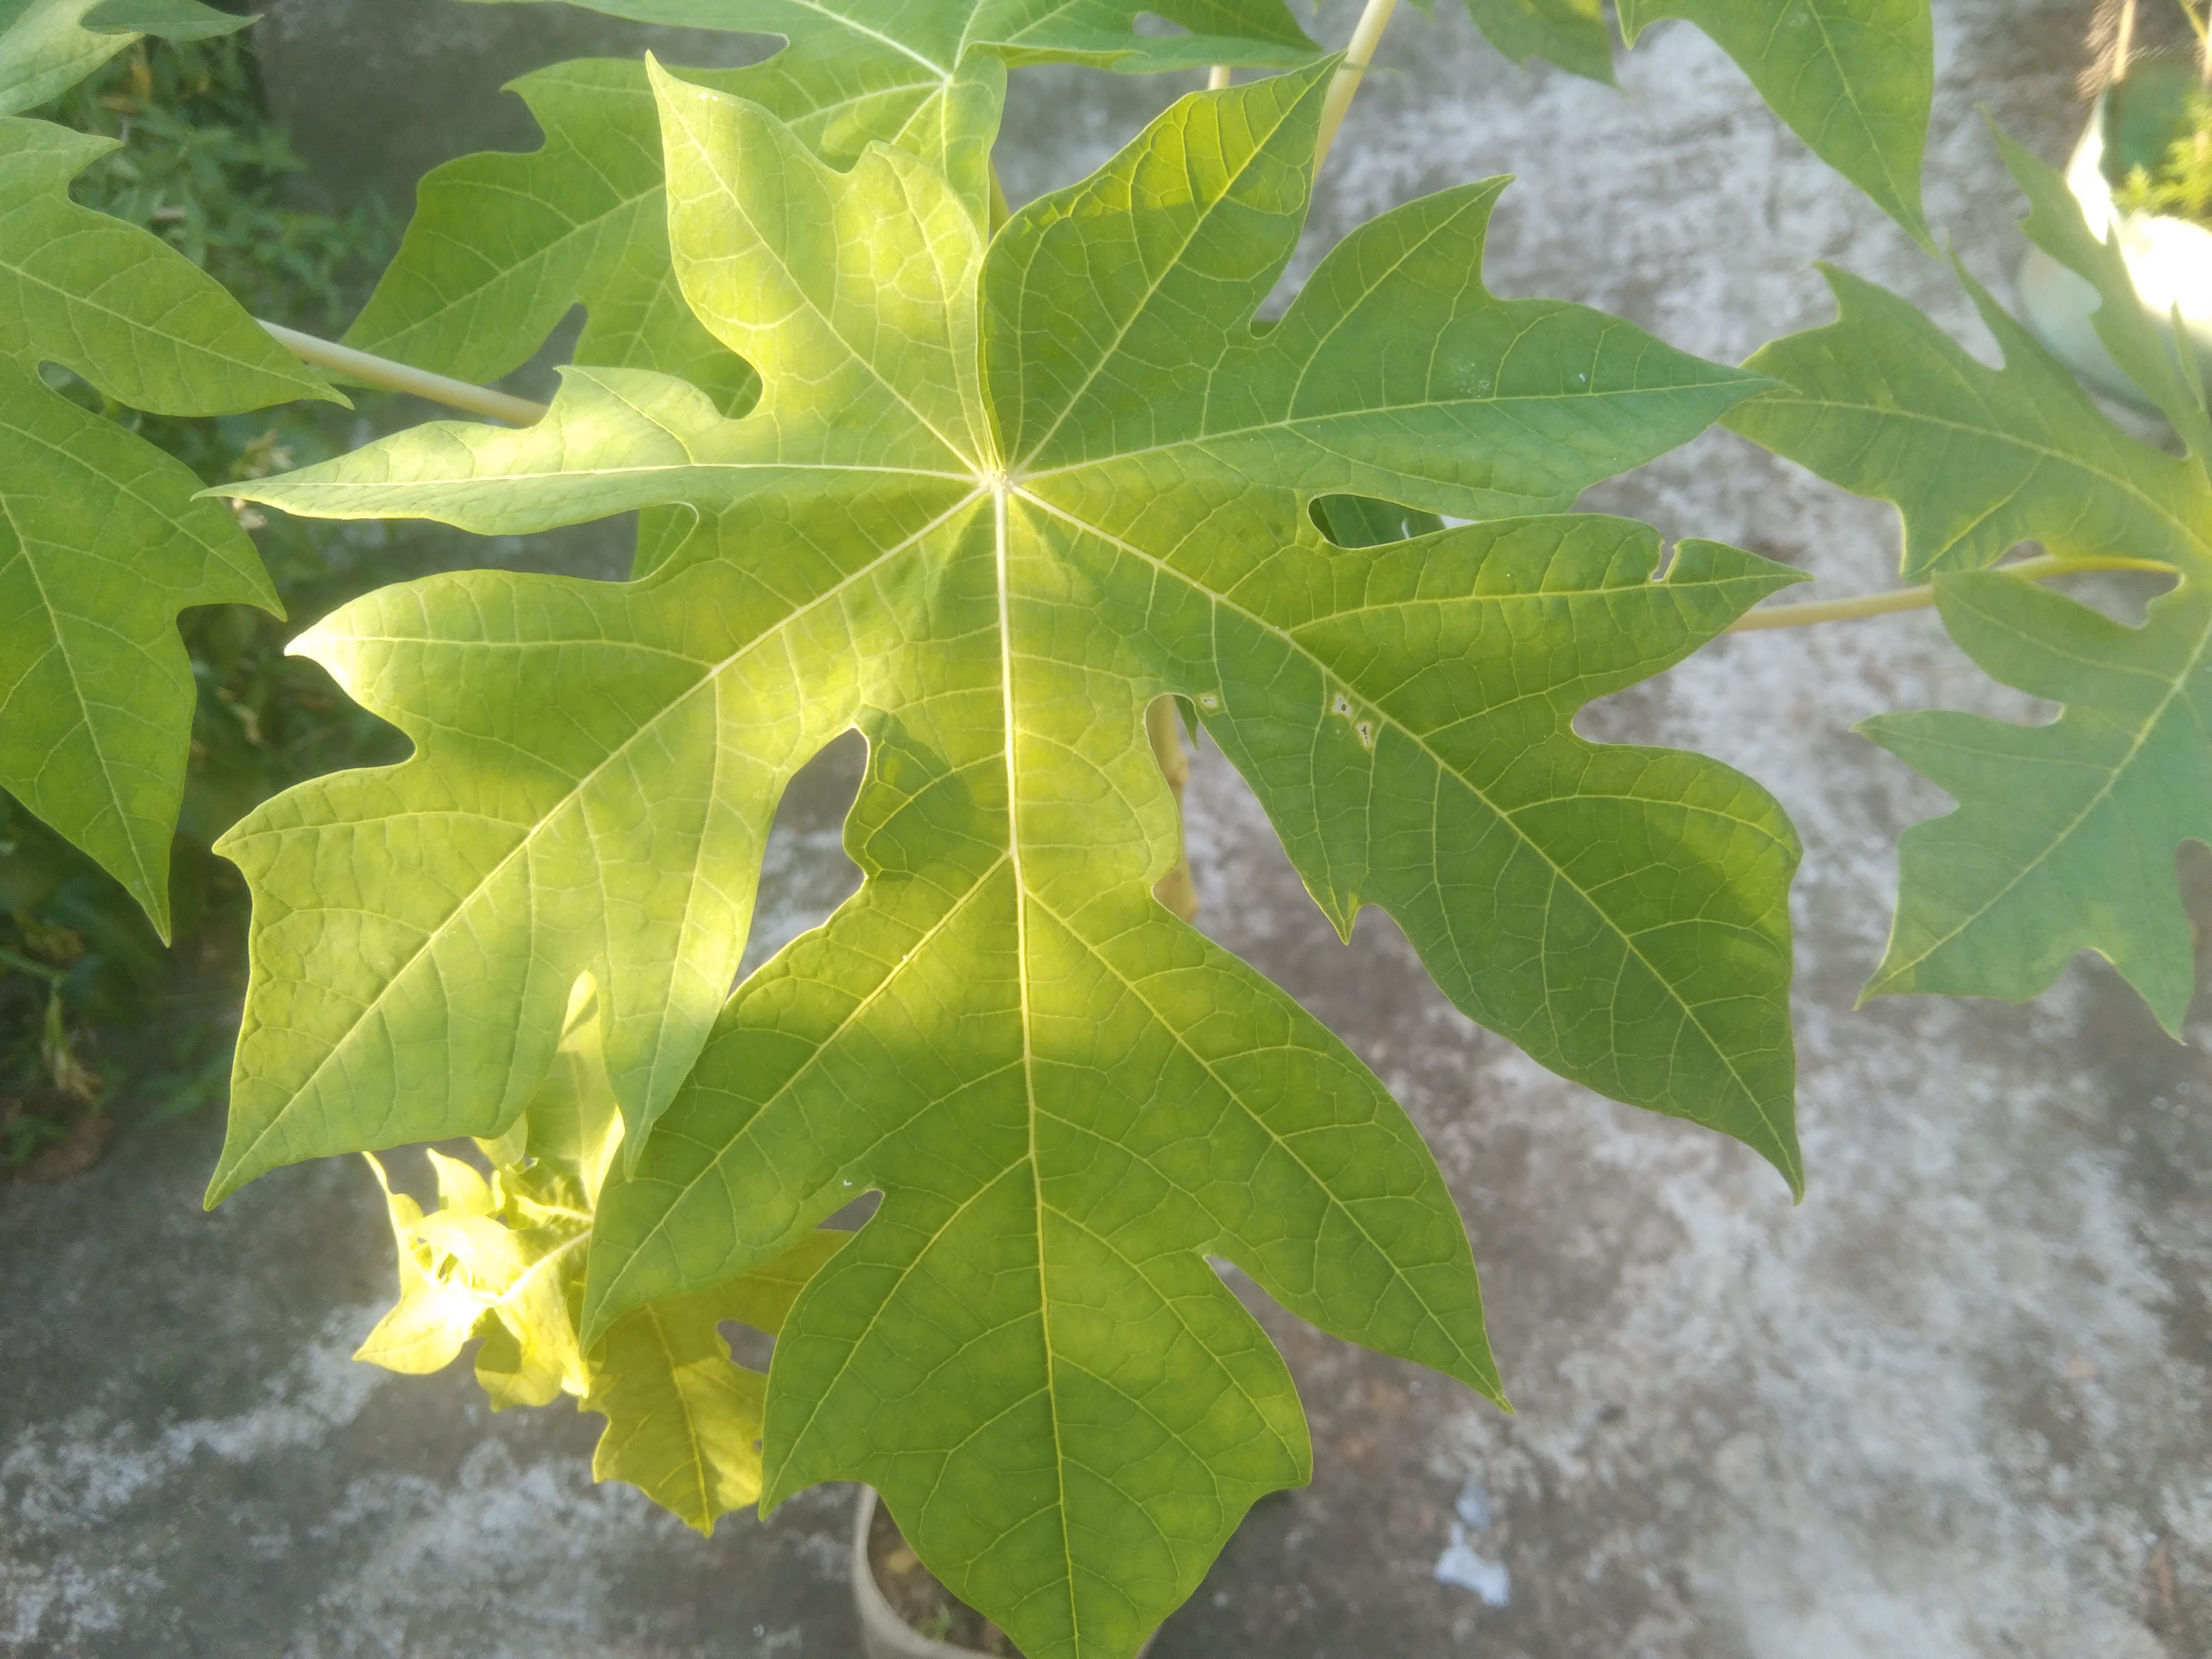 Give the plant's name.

papaya
